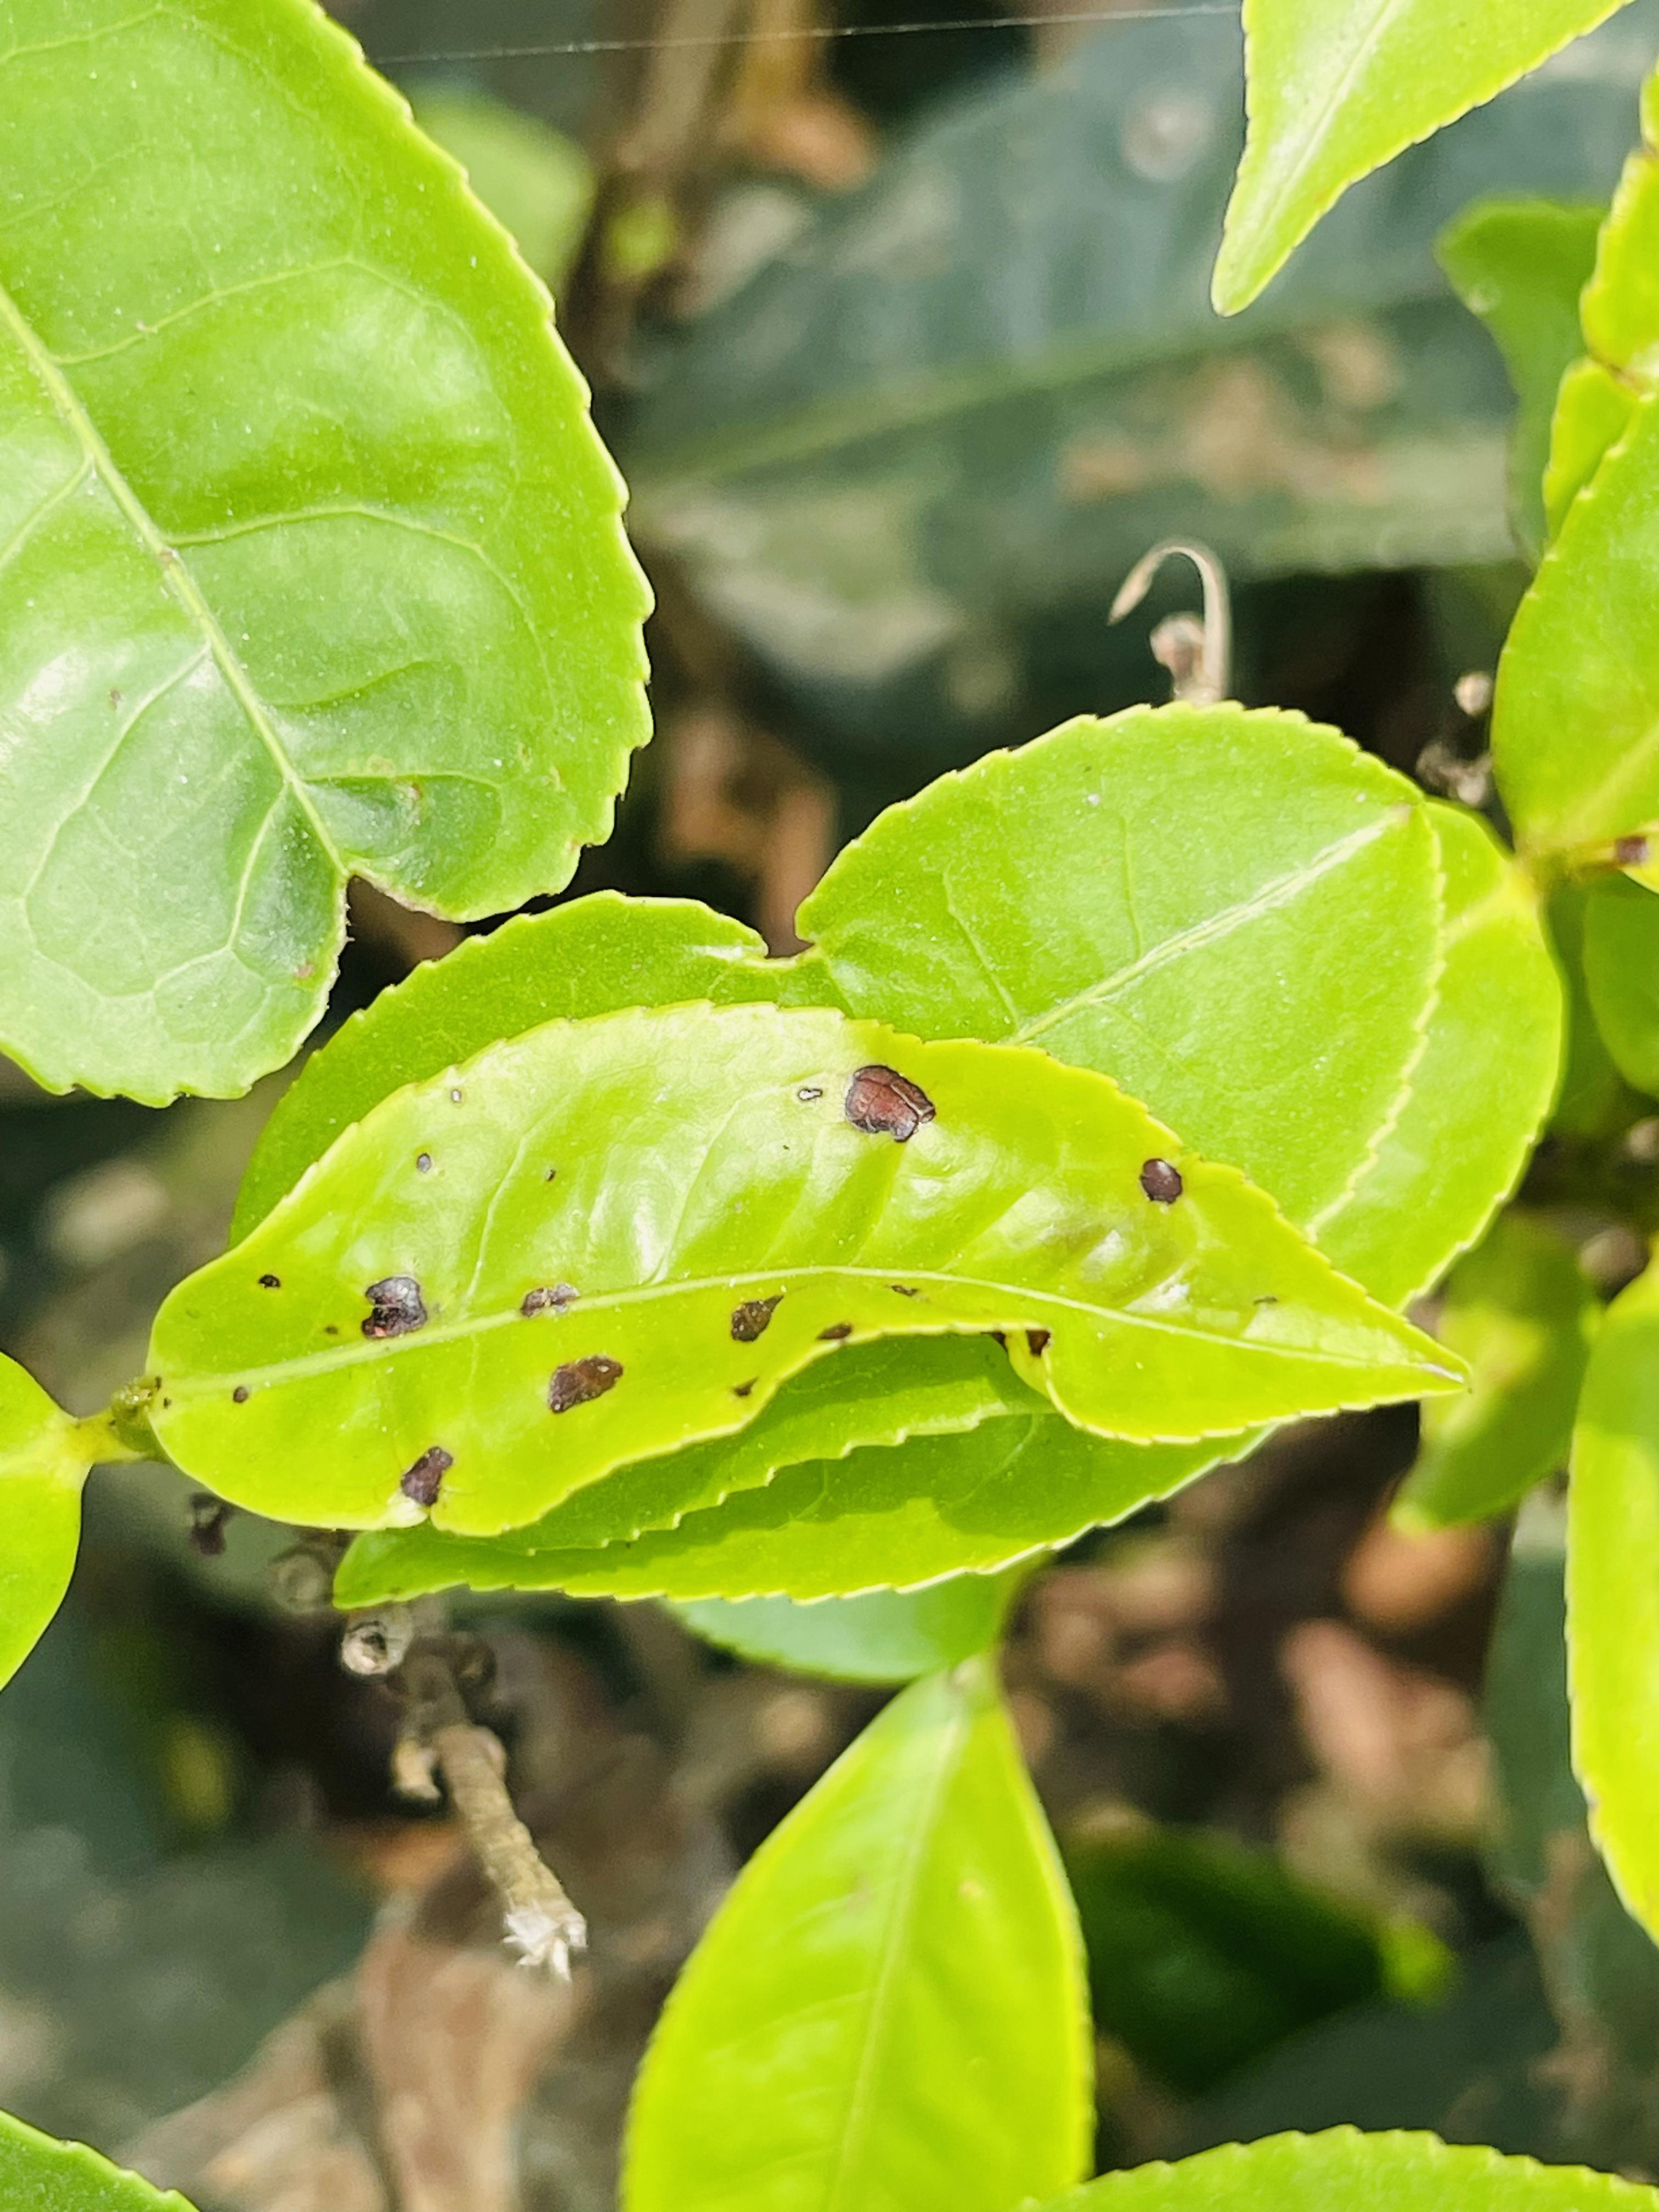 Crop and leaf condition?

tea, helopeltis
